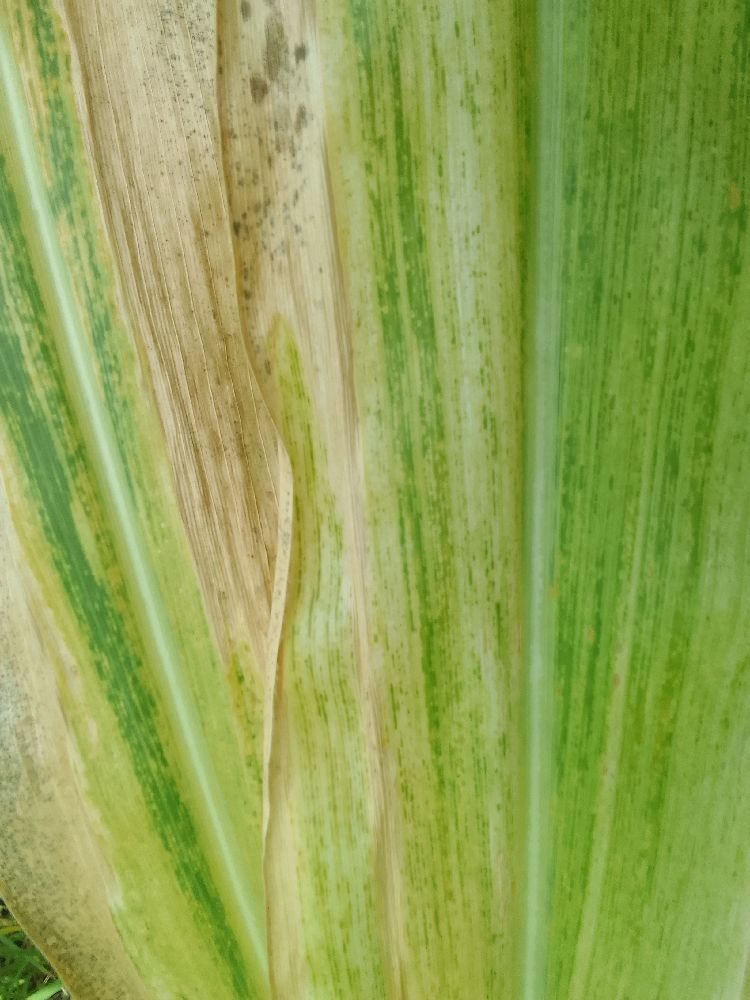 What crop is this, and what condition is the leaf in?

maize, maize lethal necrosis
